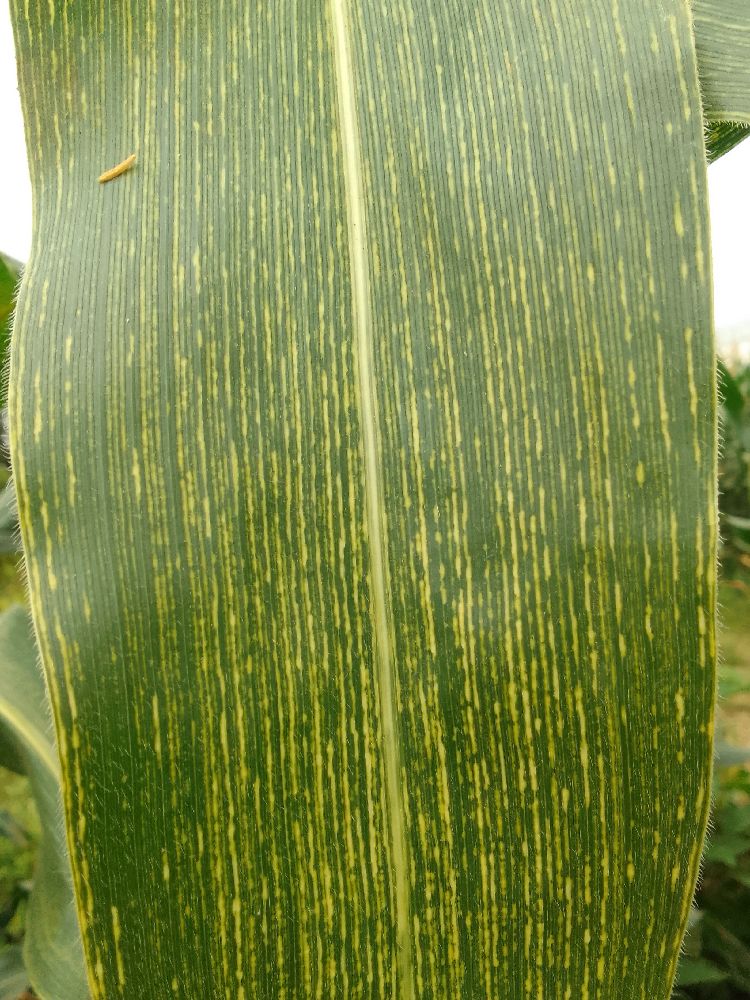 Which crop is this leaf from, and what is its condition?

maize, maize streak virus
